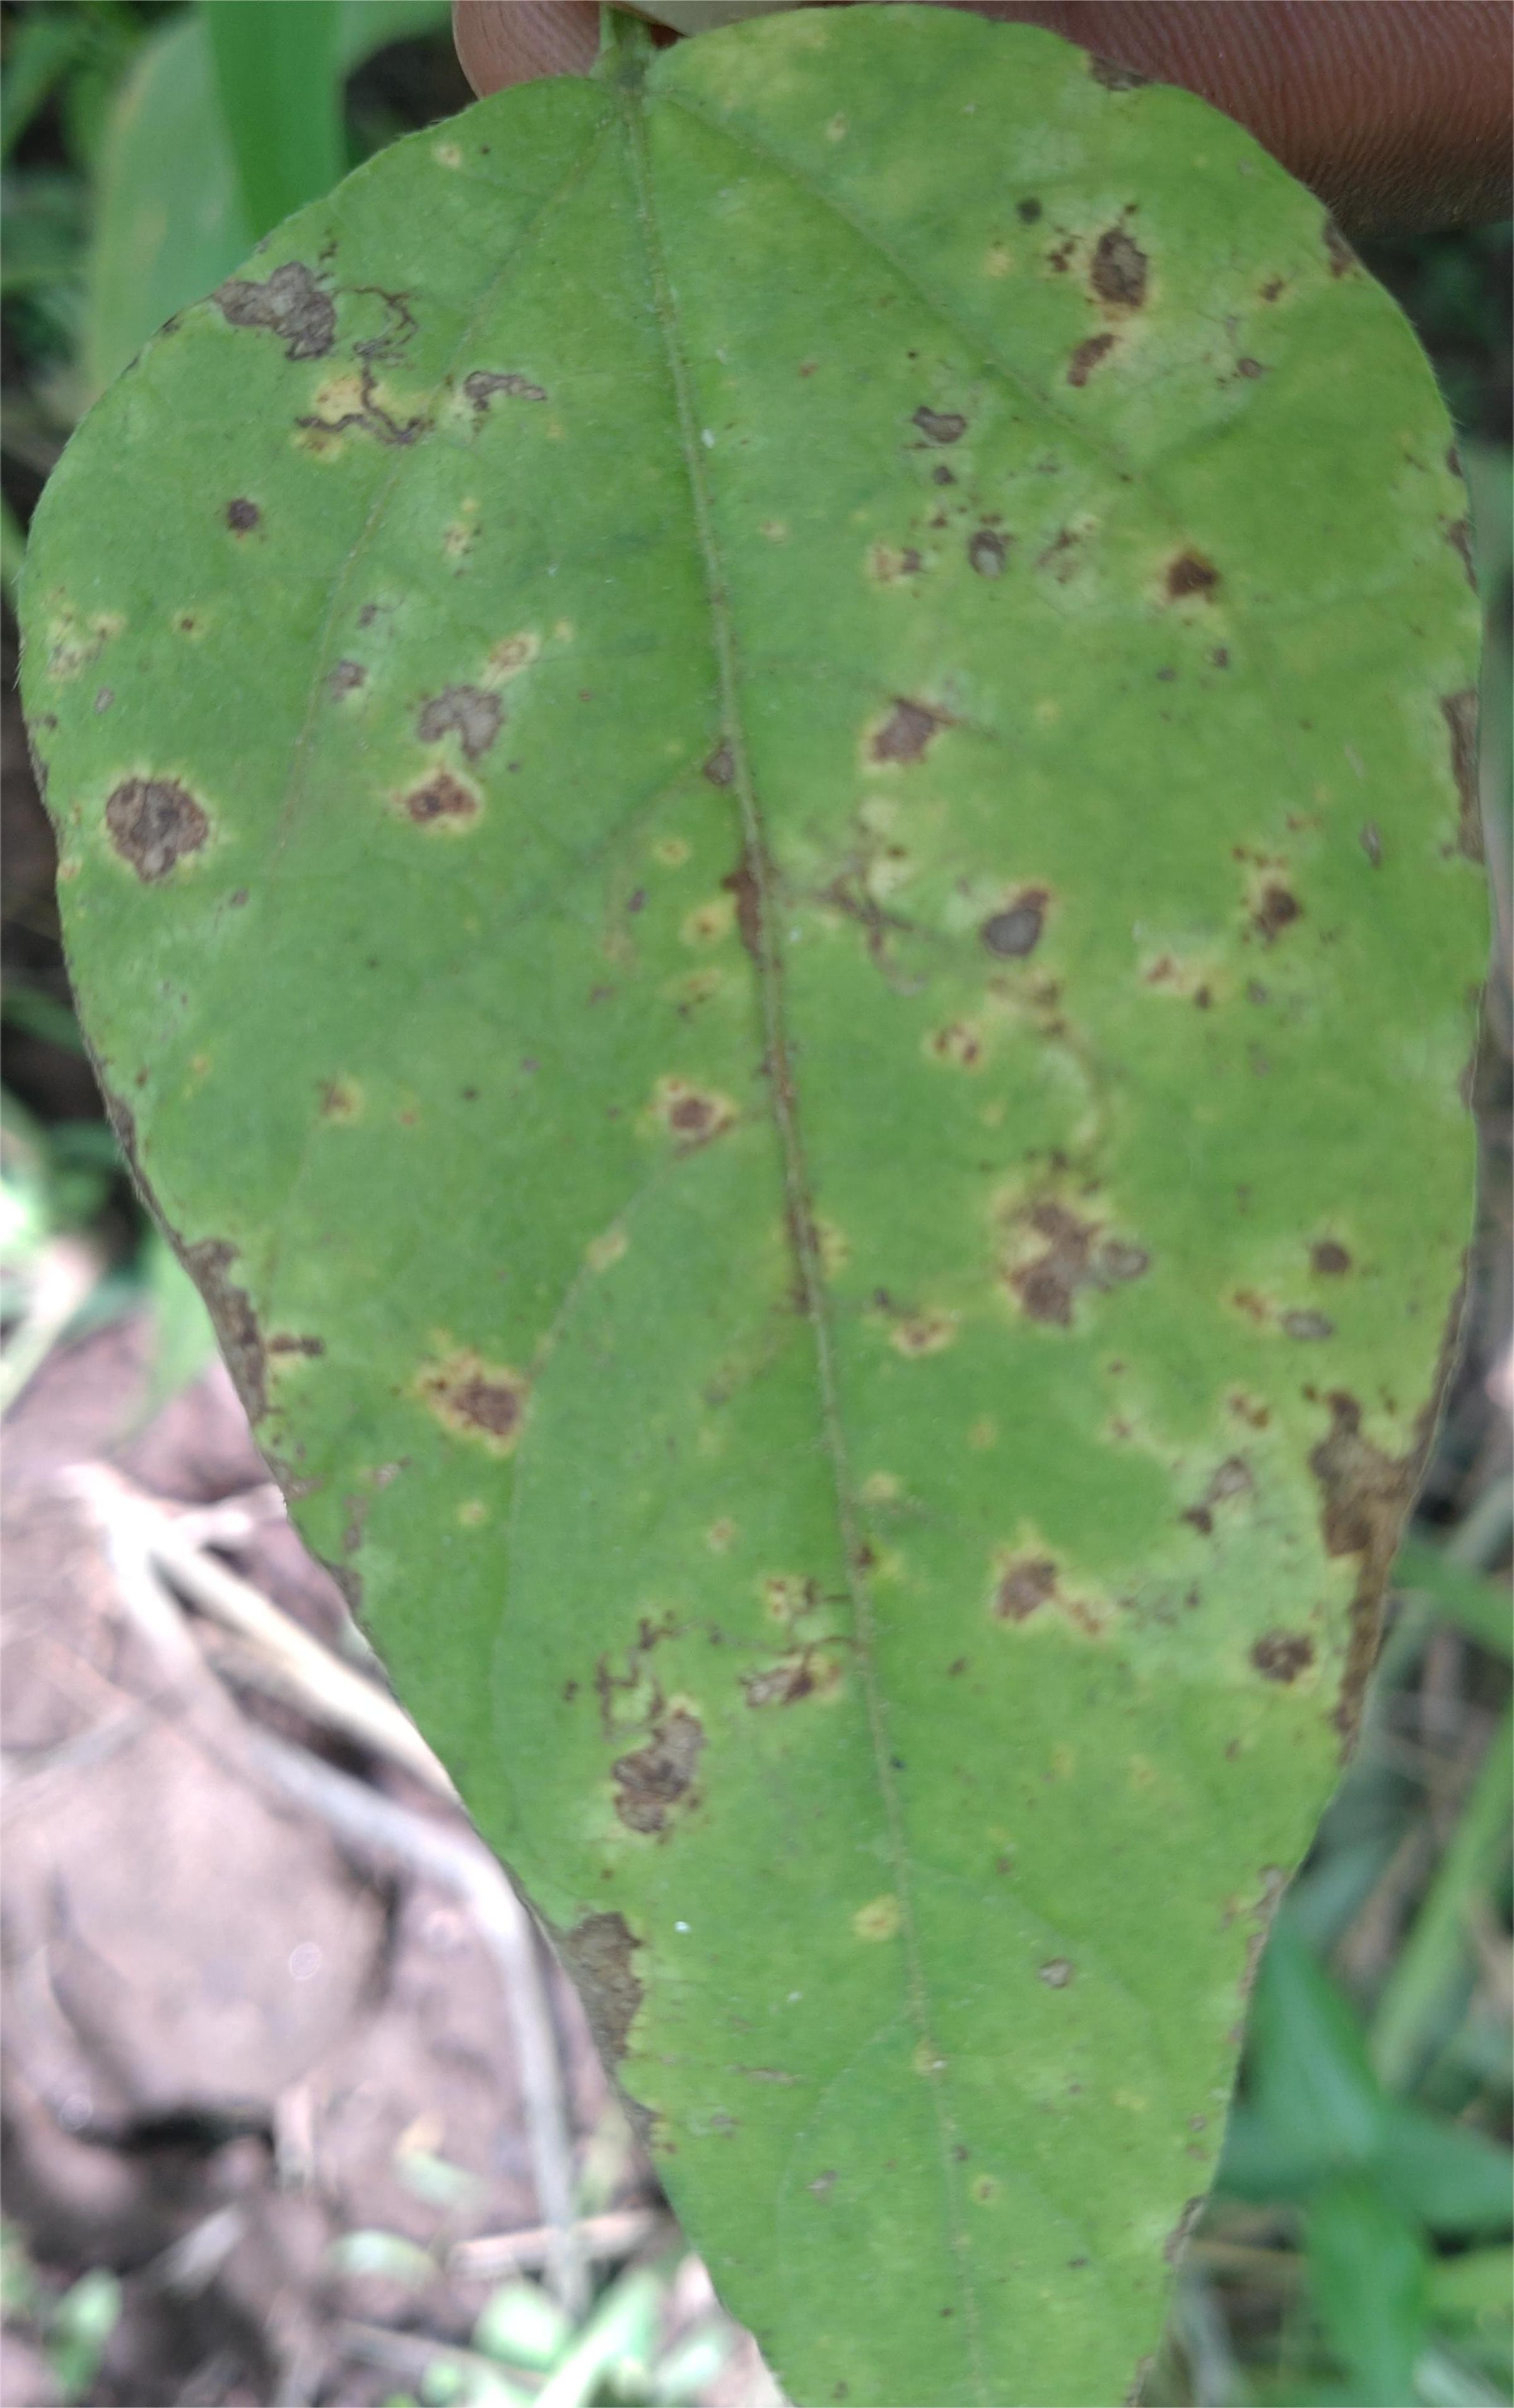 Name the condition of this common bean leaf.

rust
